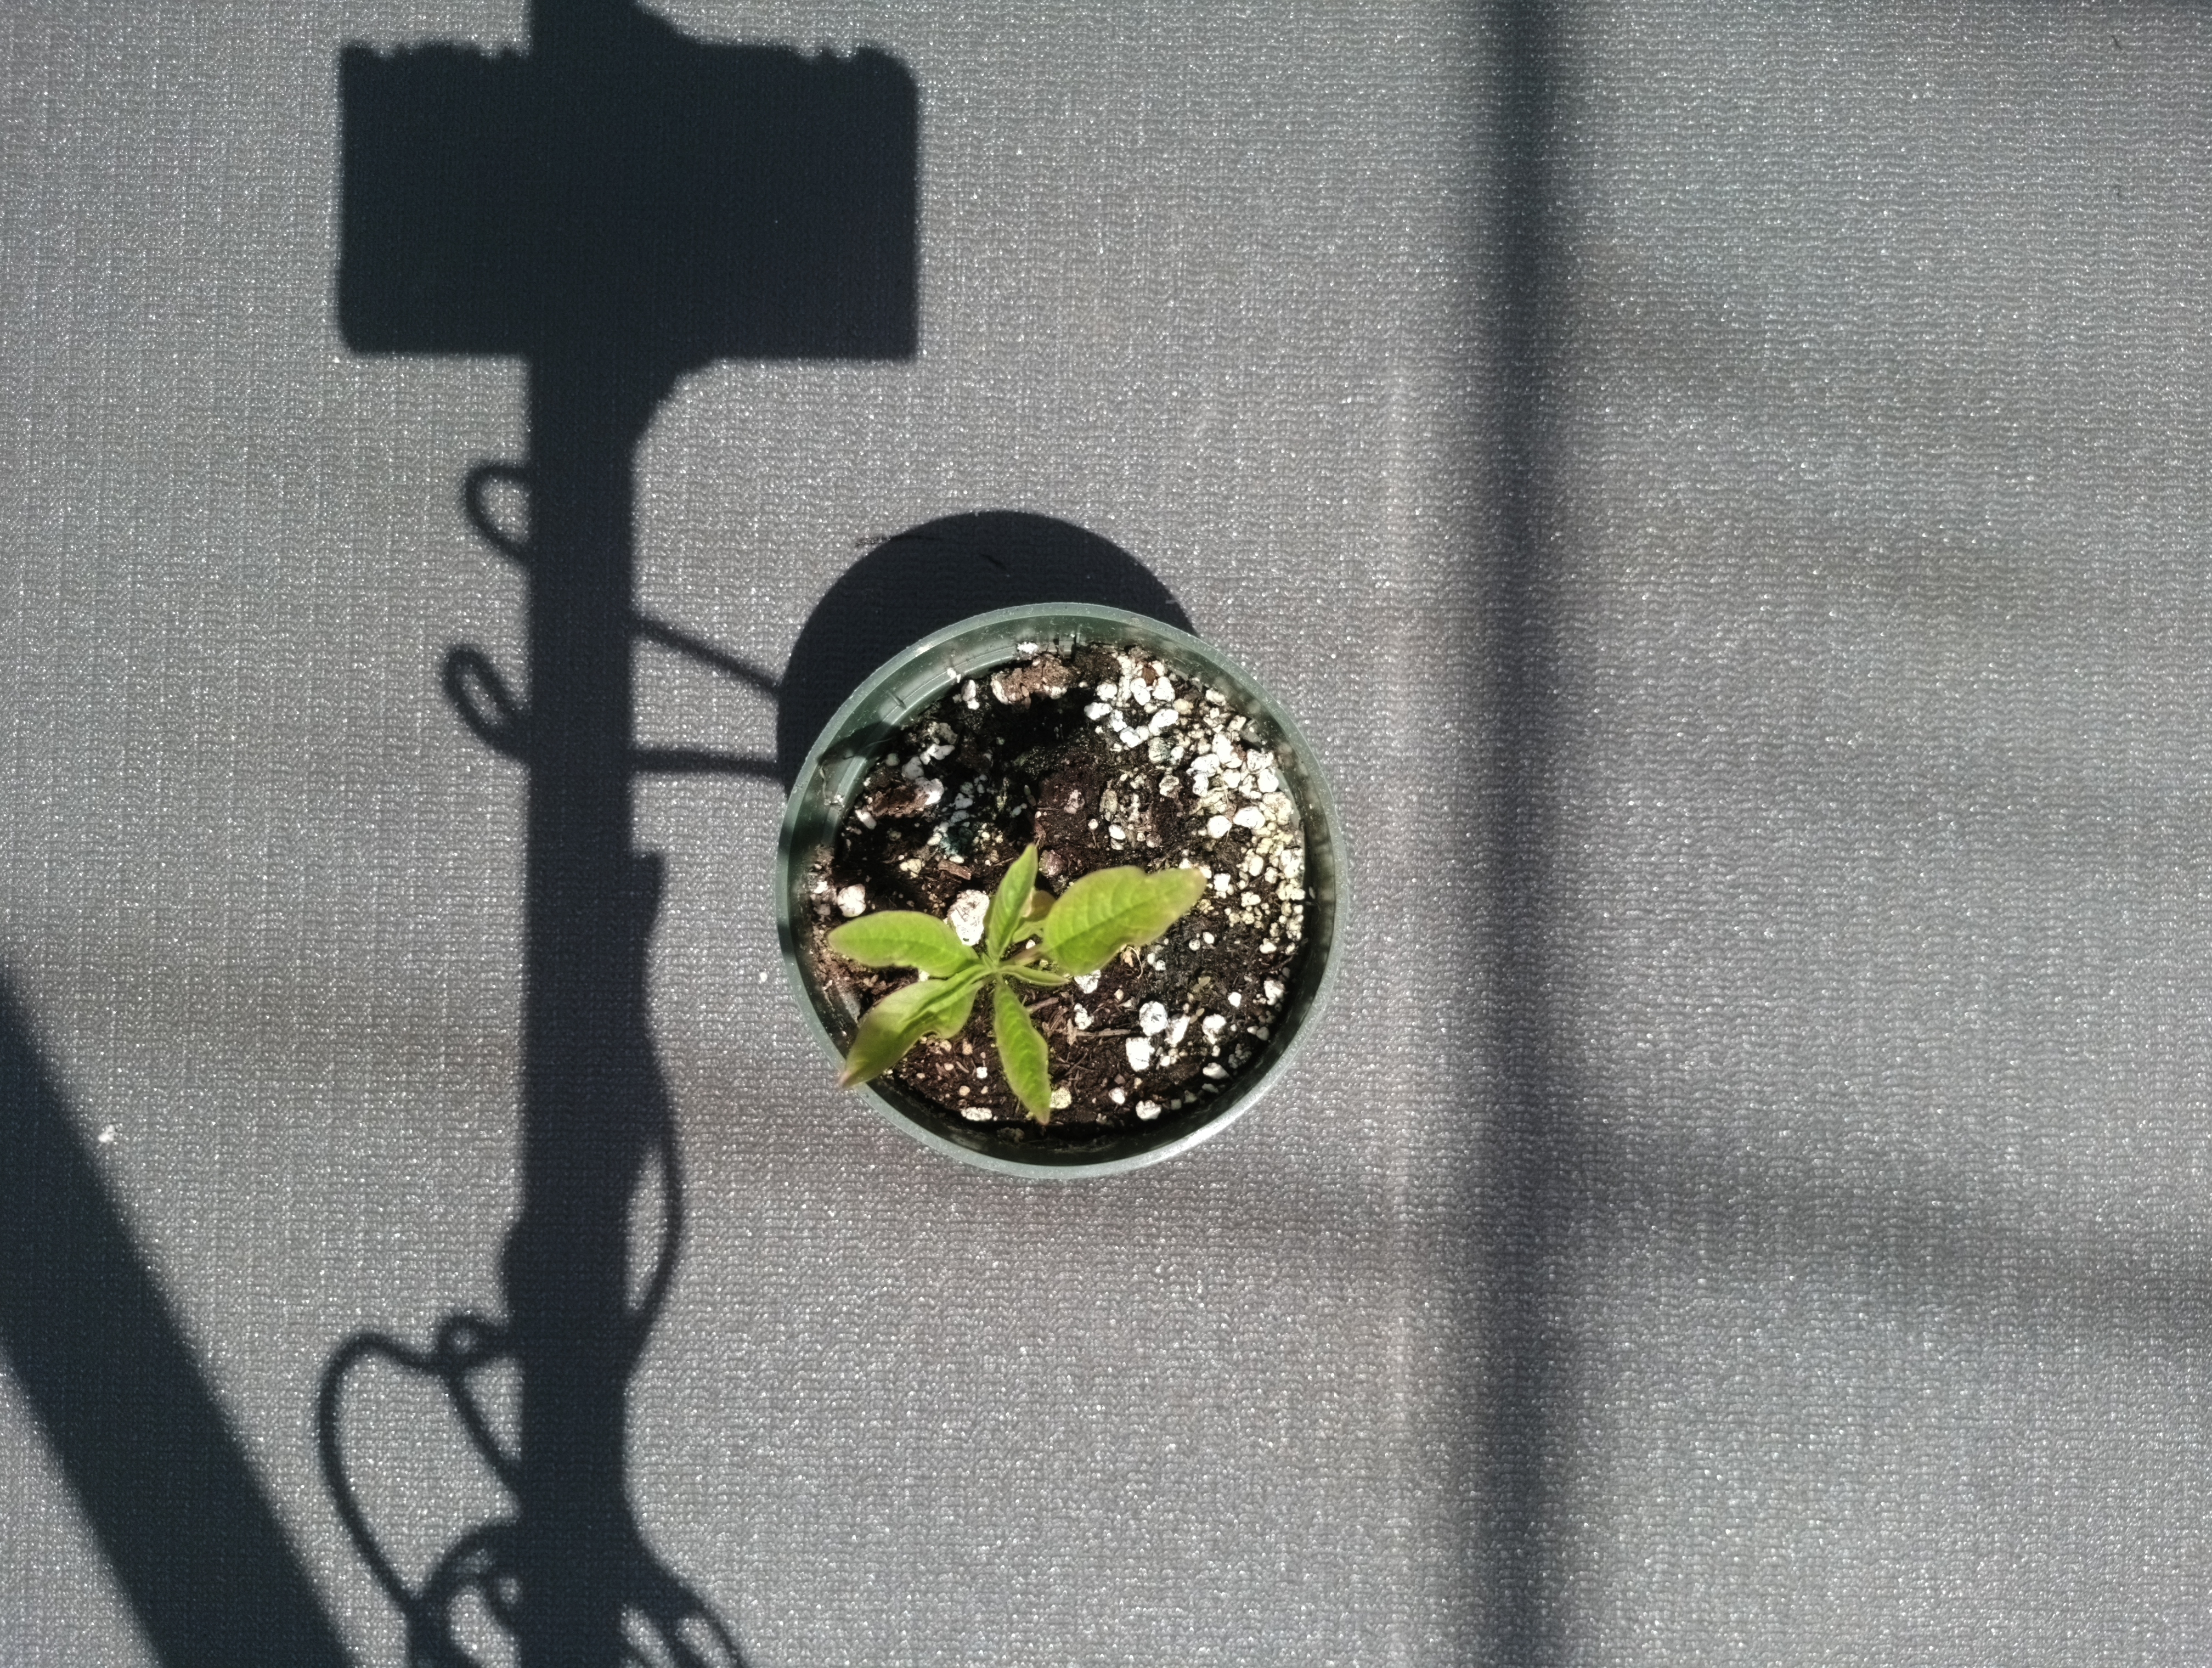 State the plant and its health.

waterhemp, healthy untreated
